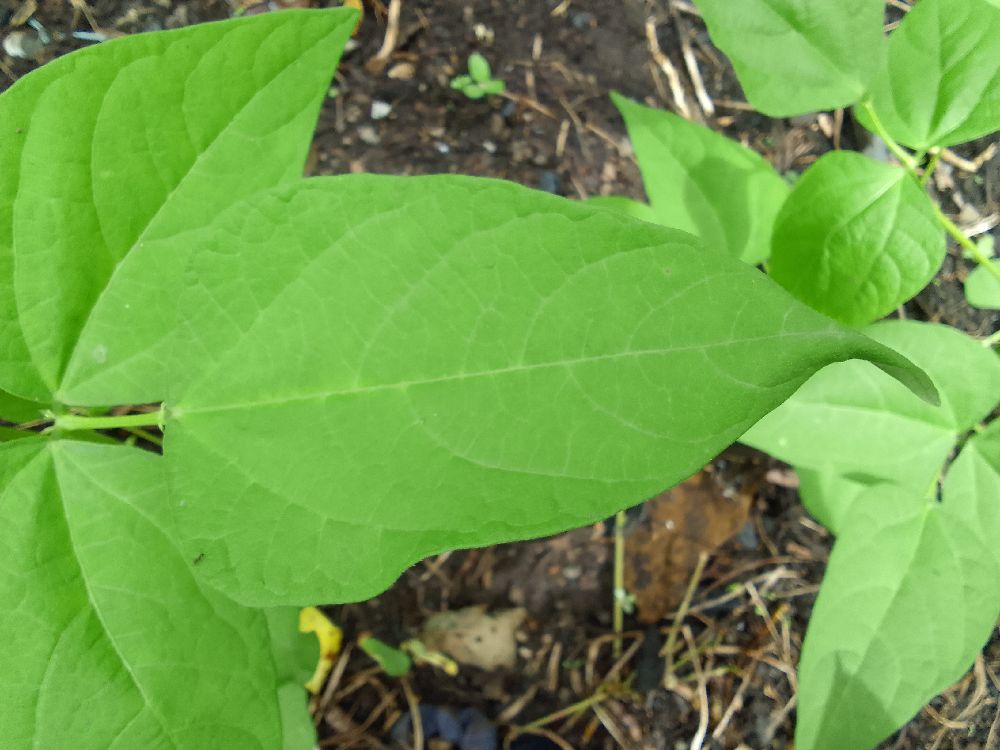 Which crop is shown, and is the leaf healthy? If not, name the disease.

common bean, healthy
